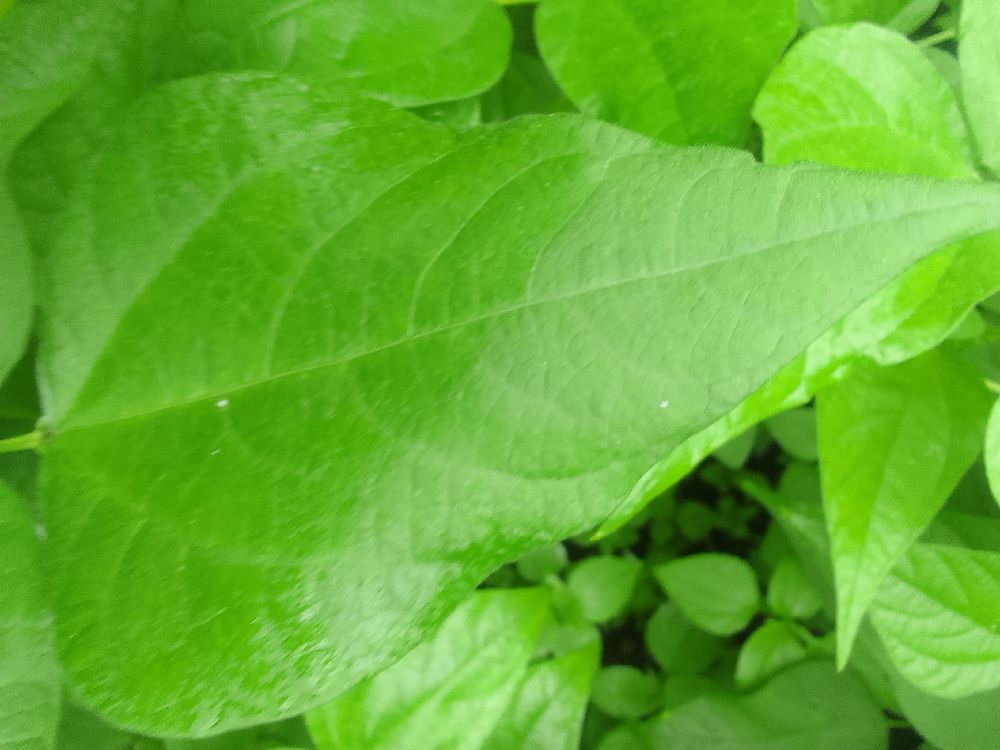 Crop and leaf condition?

common bean, healthy
